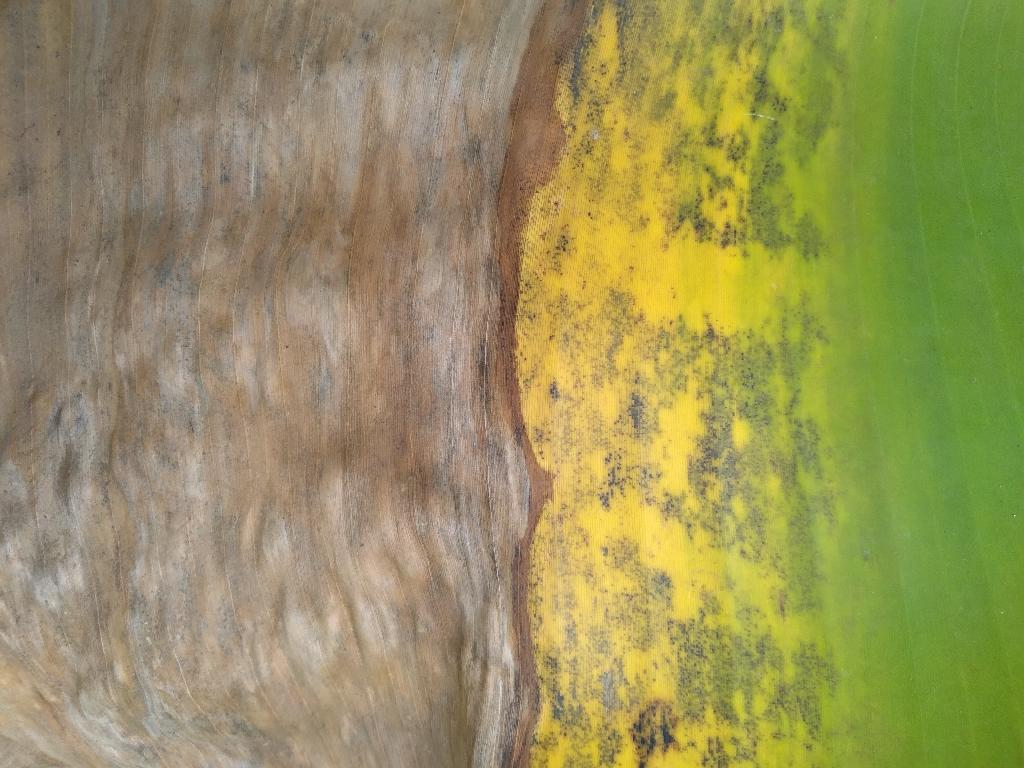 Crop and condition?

banana, black sigatoka
